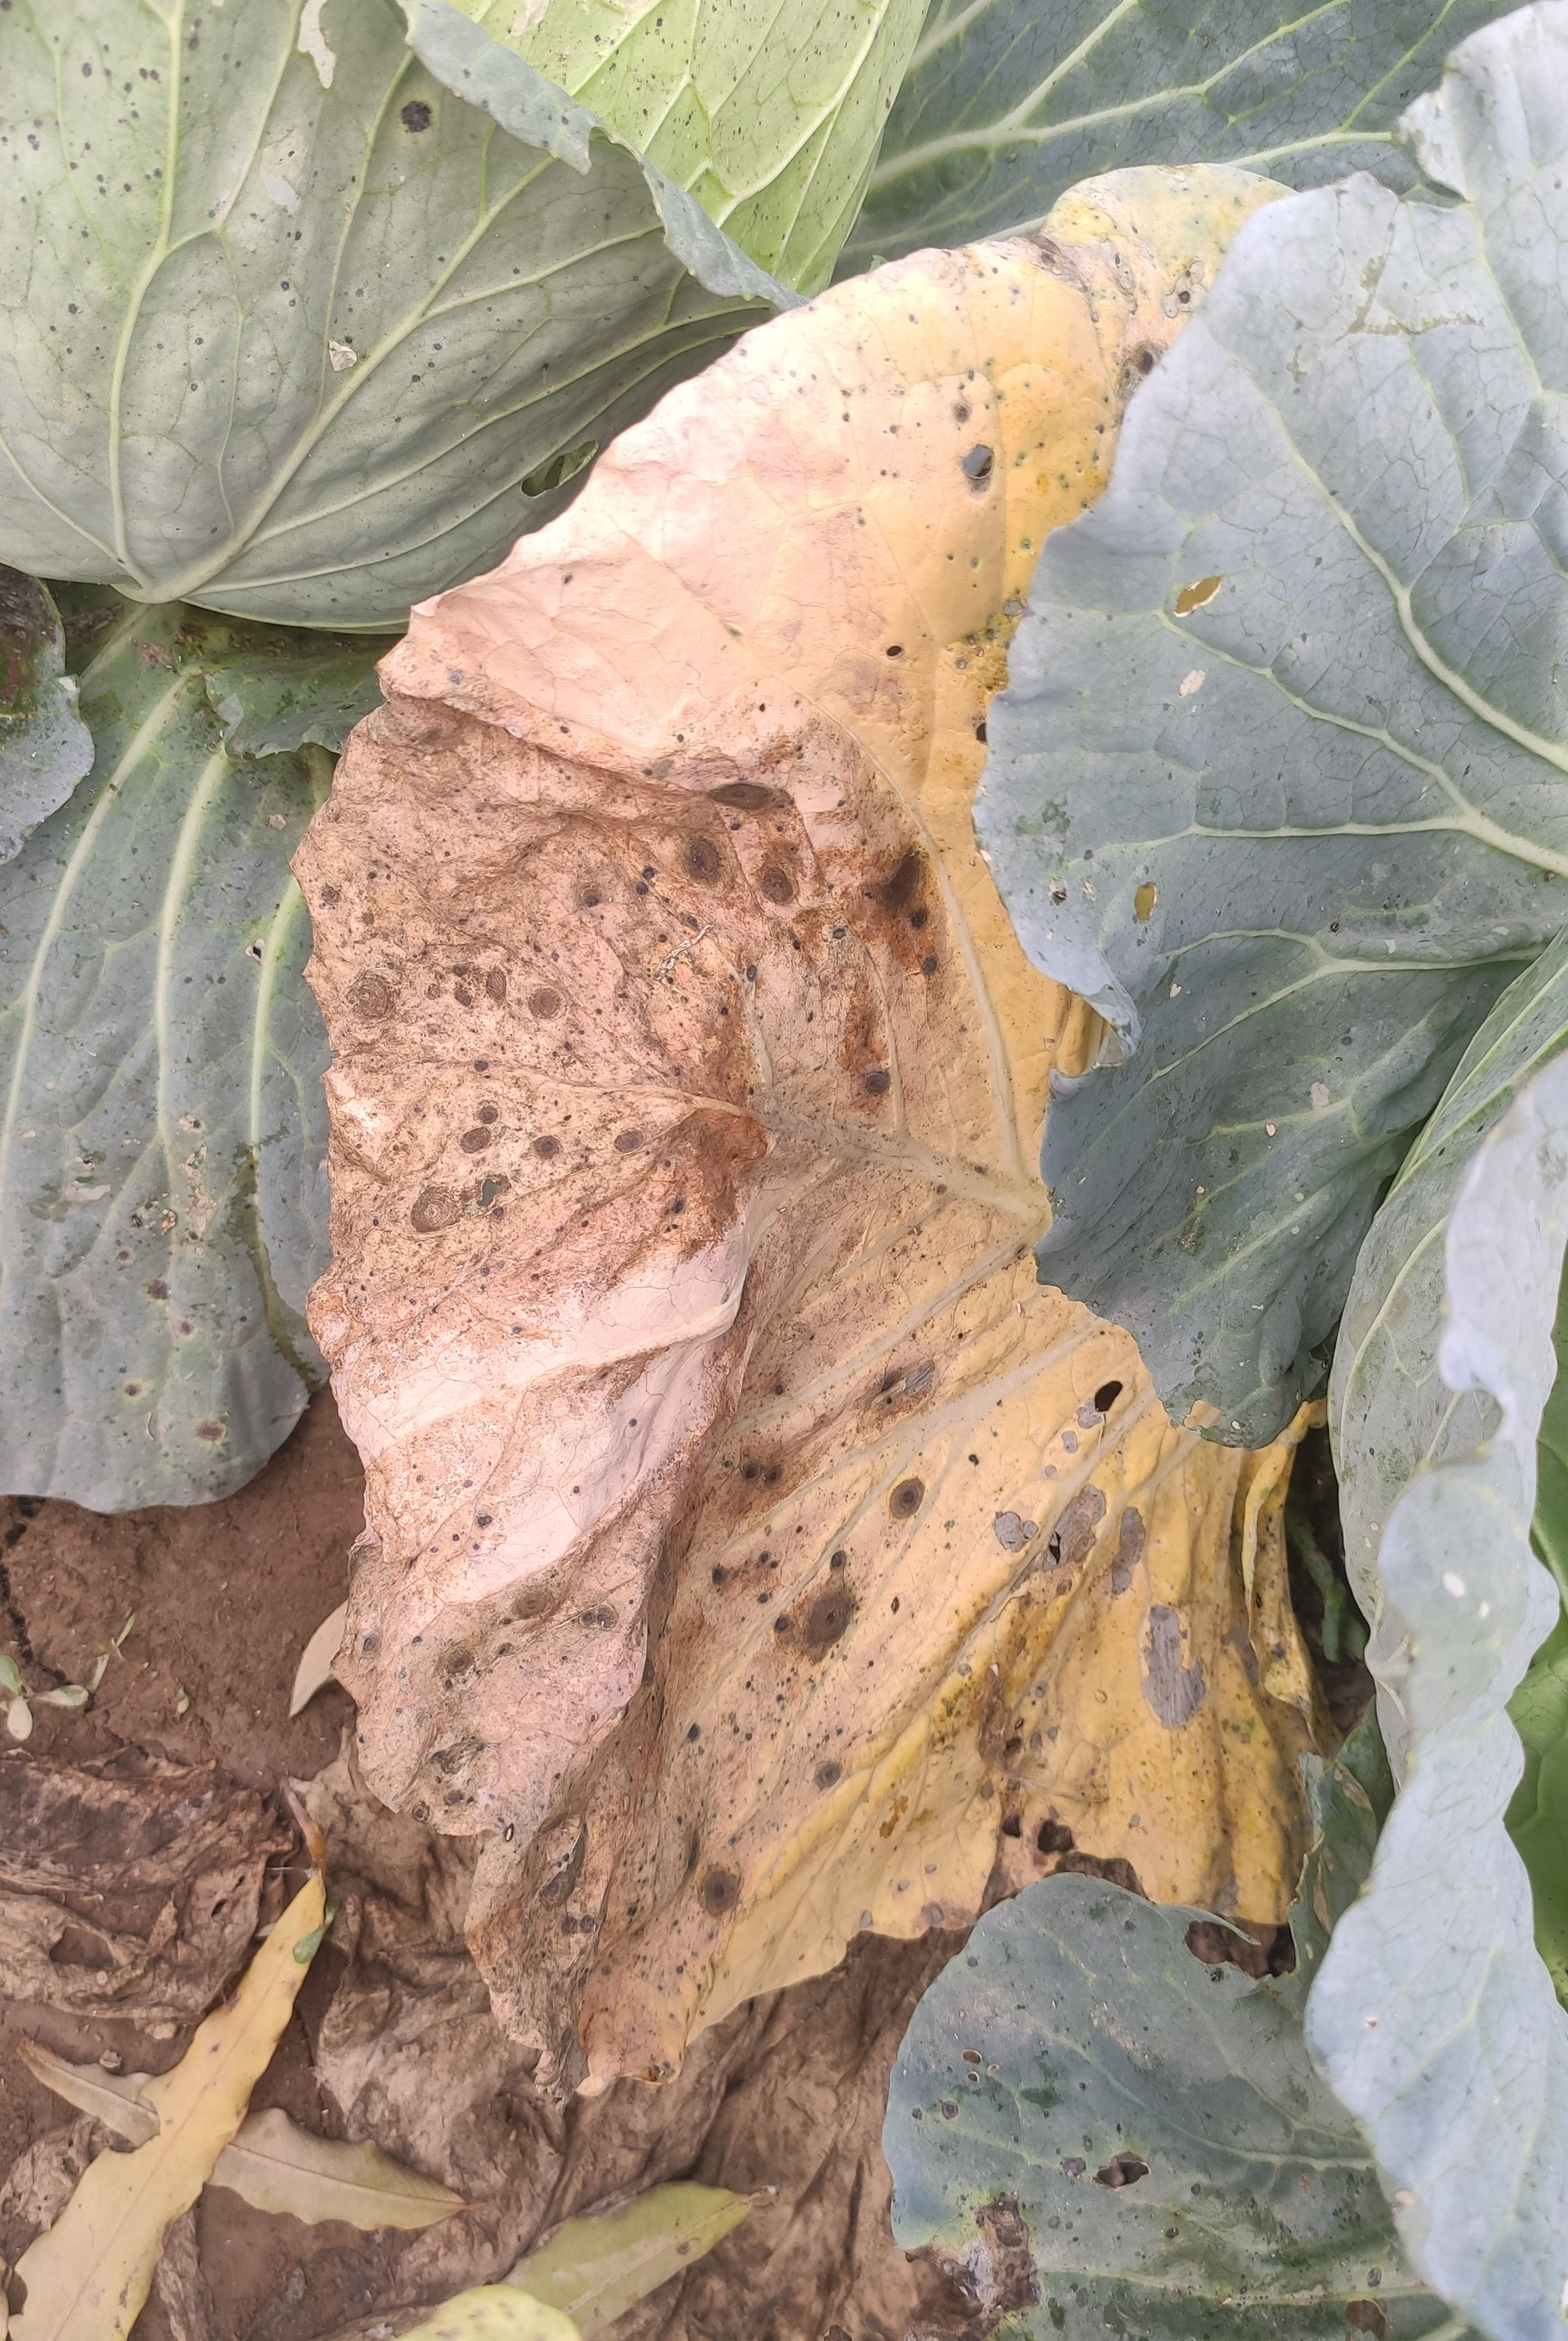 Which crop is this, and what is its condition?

cabbage, alternaria
